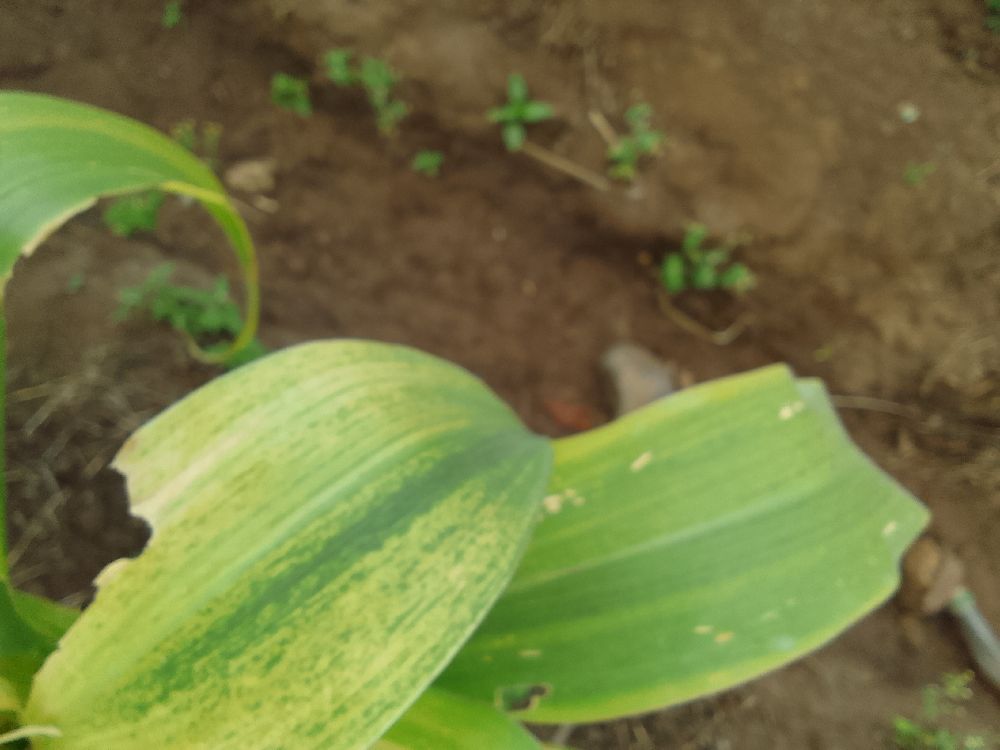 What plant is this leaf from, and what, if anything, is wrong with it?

maize, maize lethal necrosis
